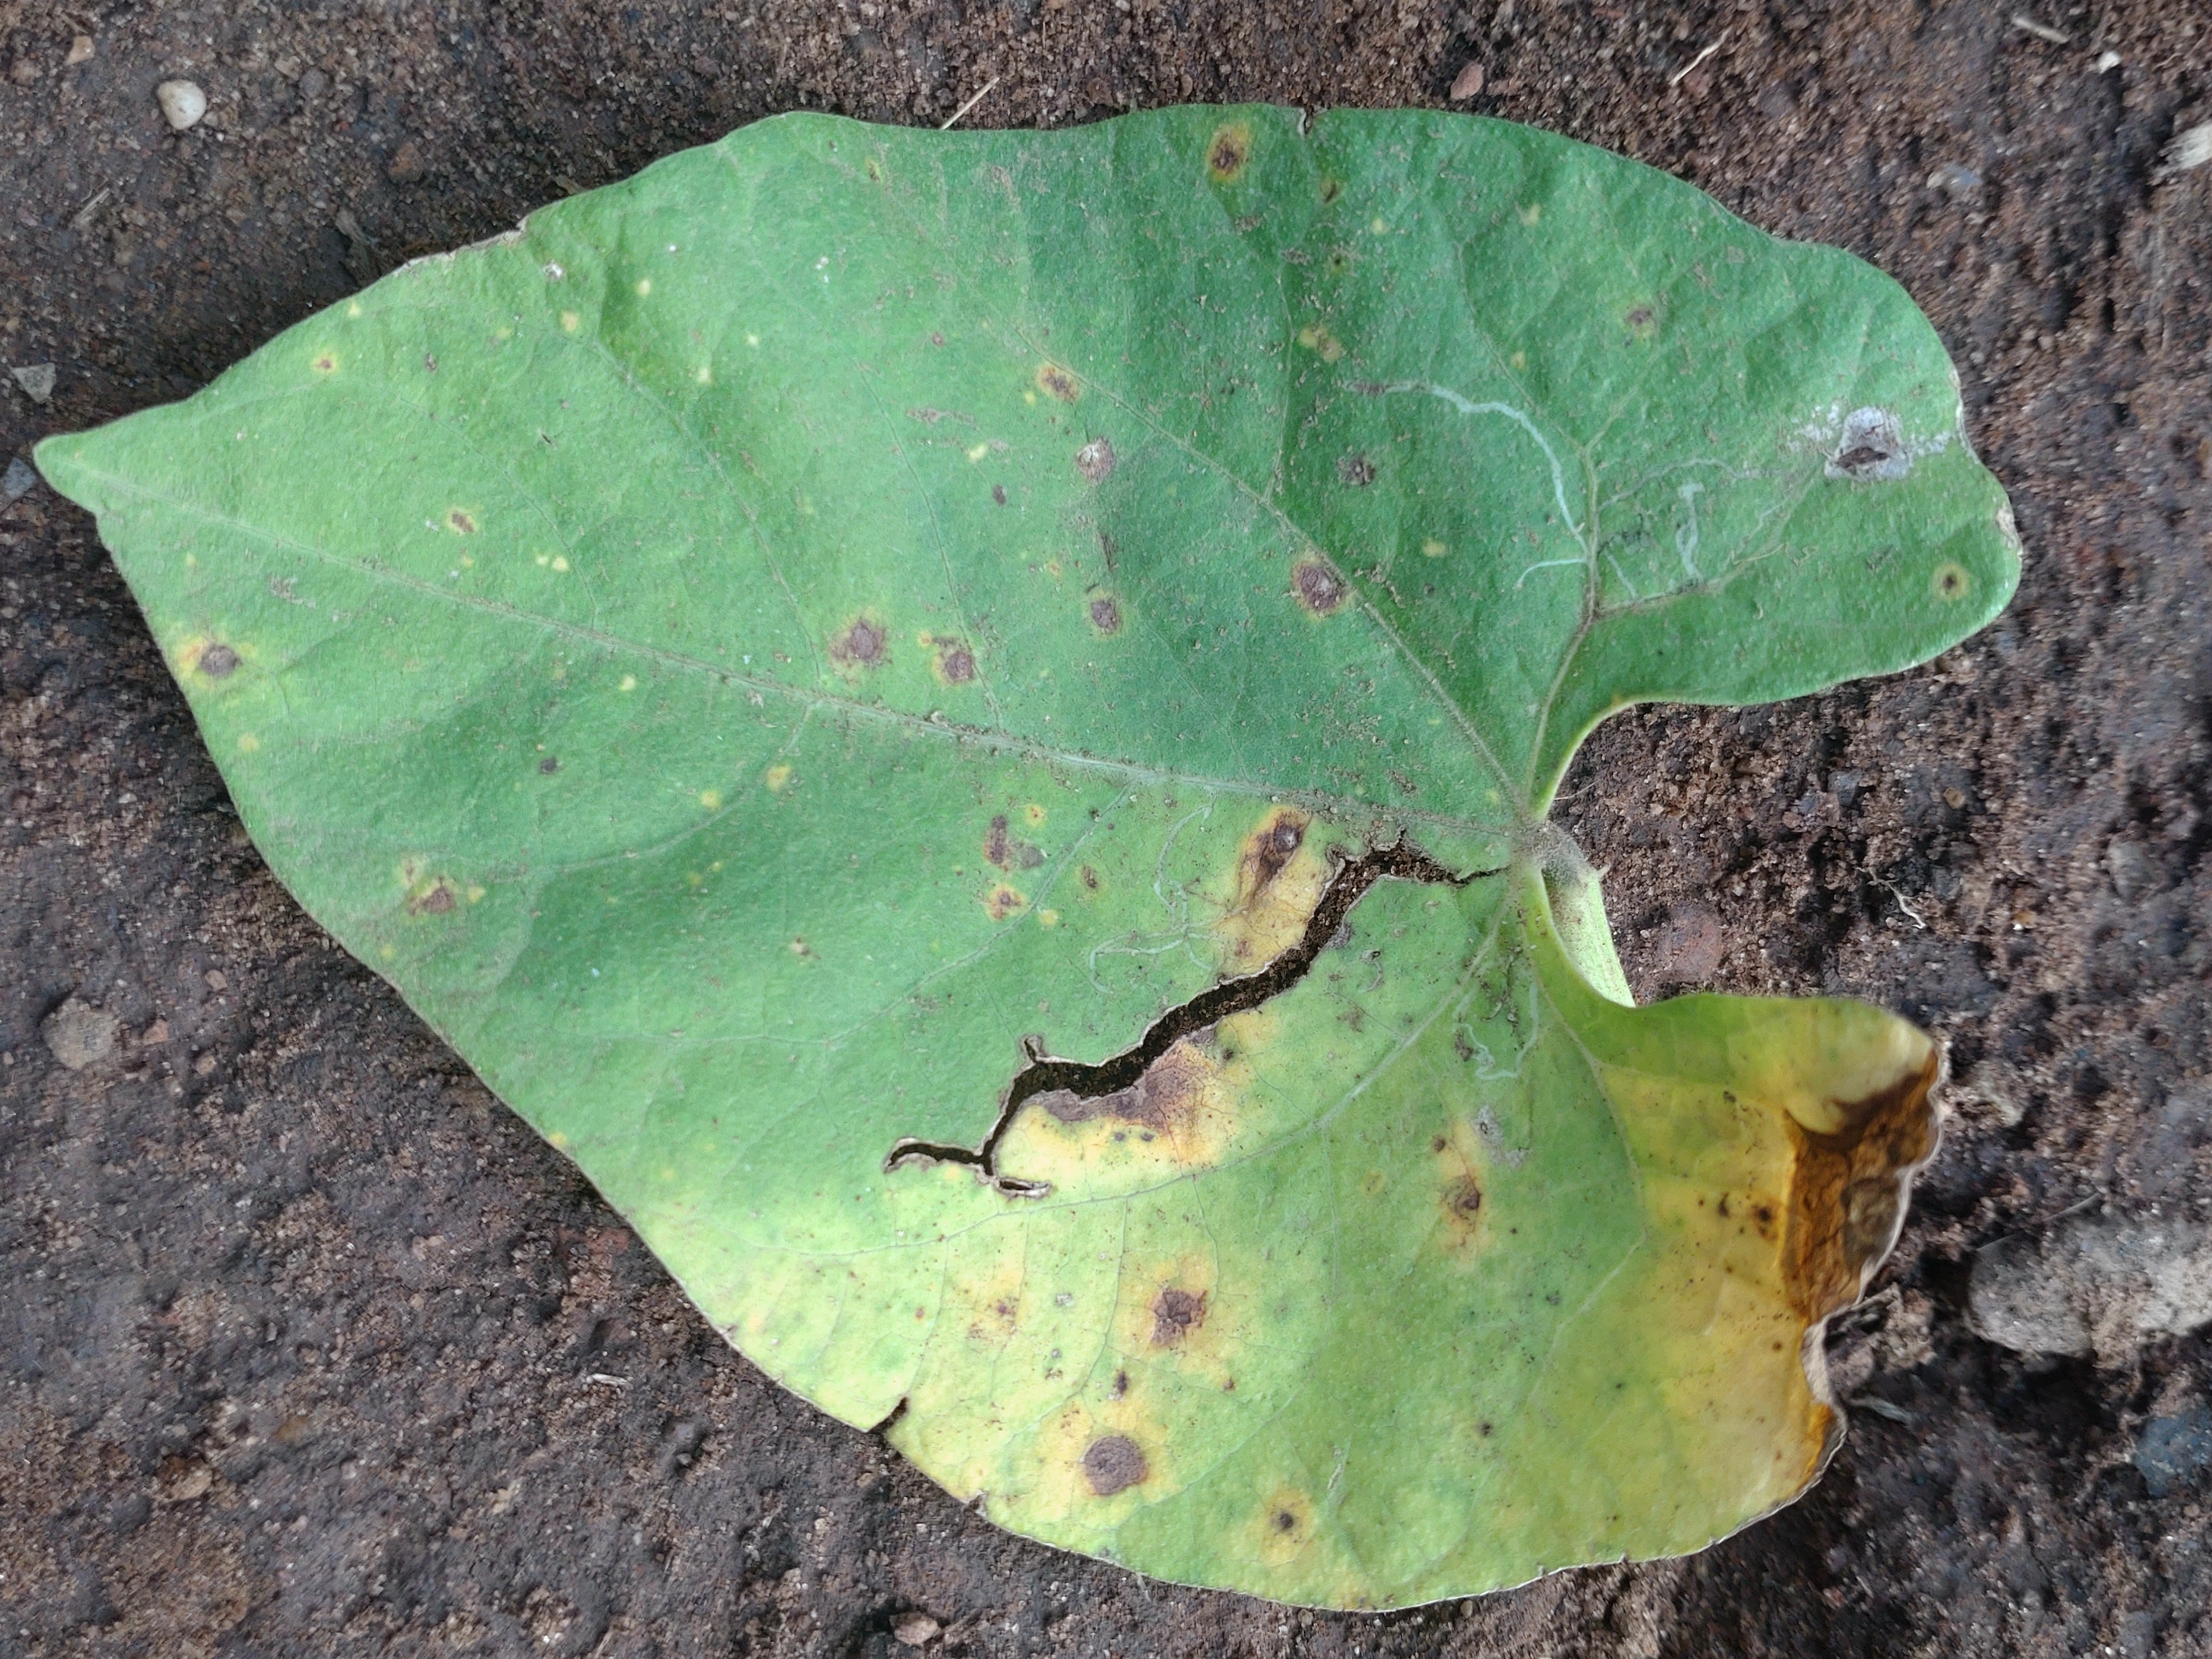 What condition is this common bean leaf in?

rust
